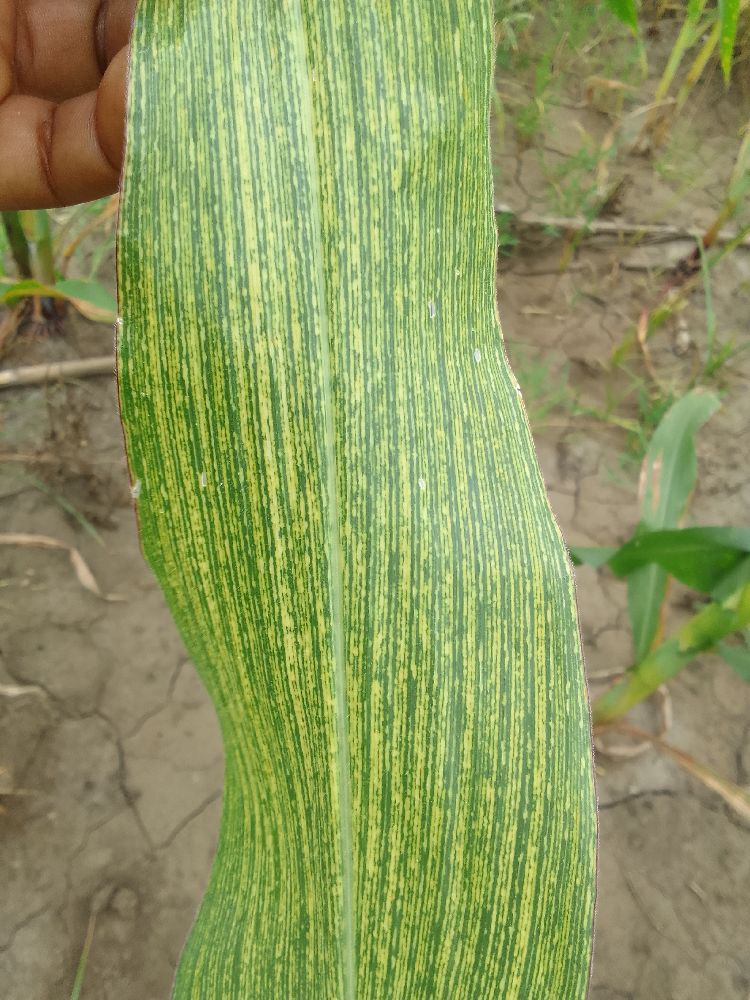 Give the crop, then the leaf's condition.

maize, maize streak virus
